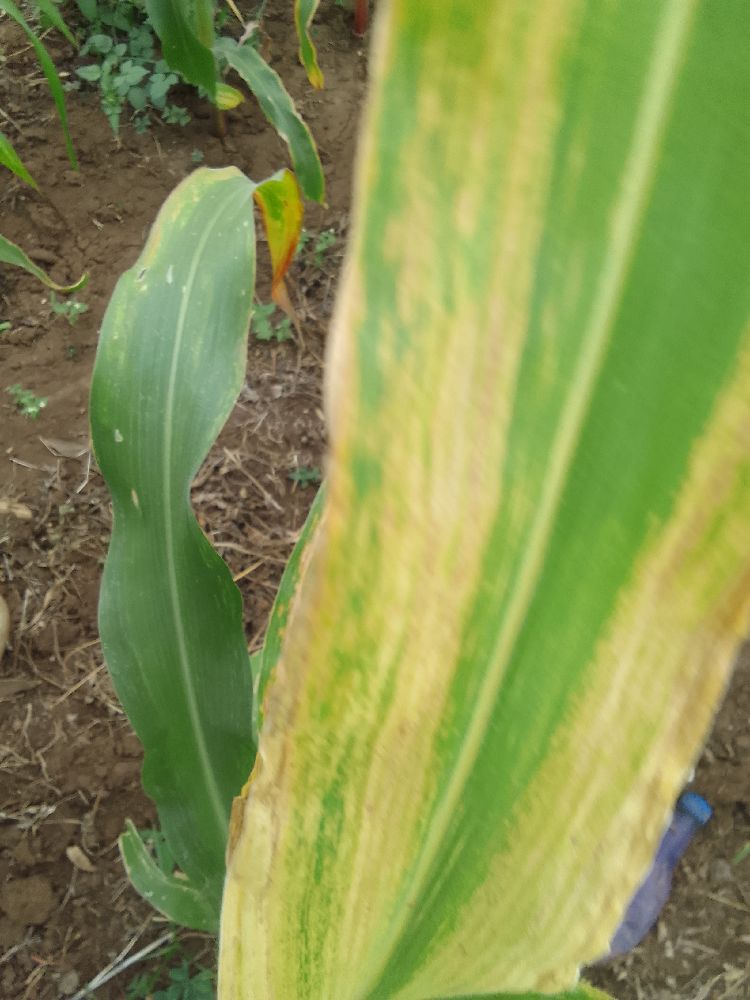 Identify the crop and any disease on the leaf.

maize, maize lethal necrosis
